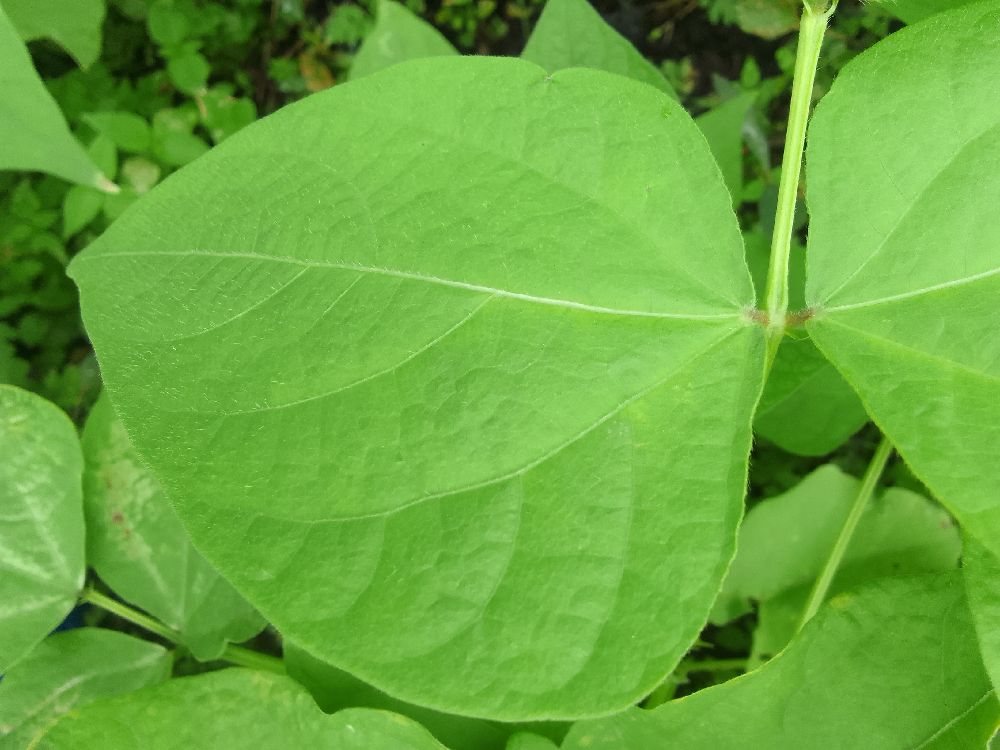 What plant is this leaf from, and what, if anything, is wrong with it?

common bean, healthy
